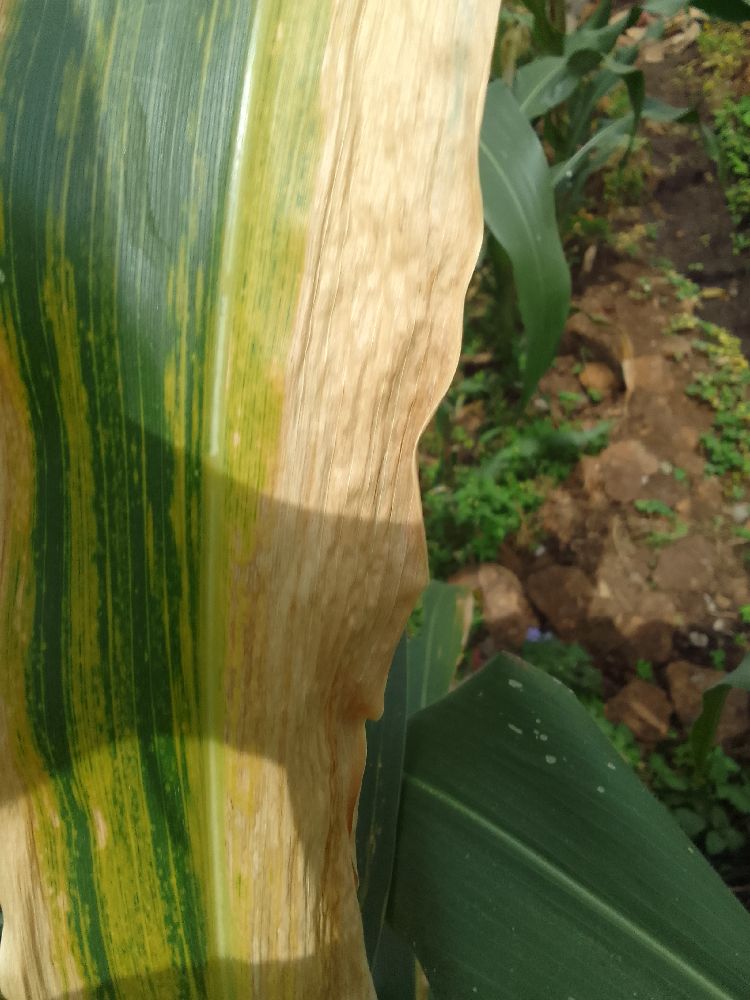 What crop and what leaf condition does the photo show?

maize, maize lethal necrosis
